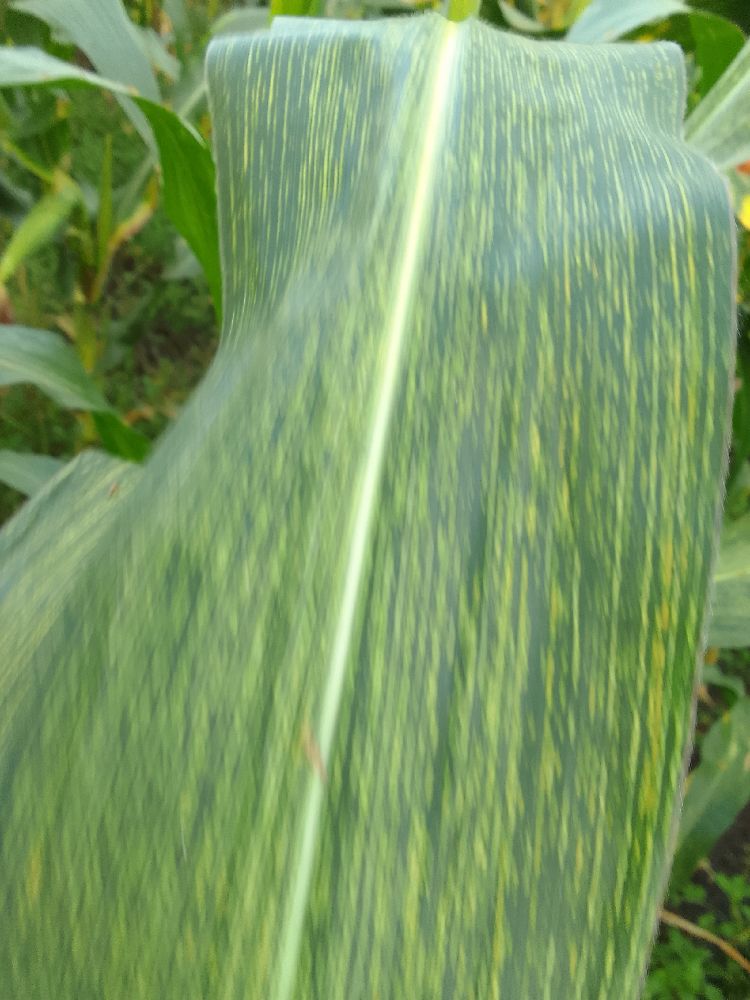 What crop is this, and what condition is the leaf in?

maize, maize streak virus
